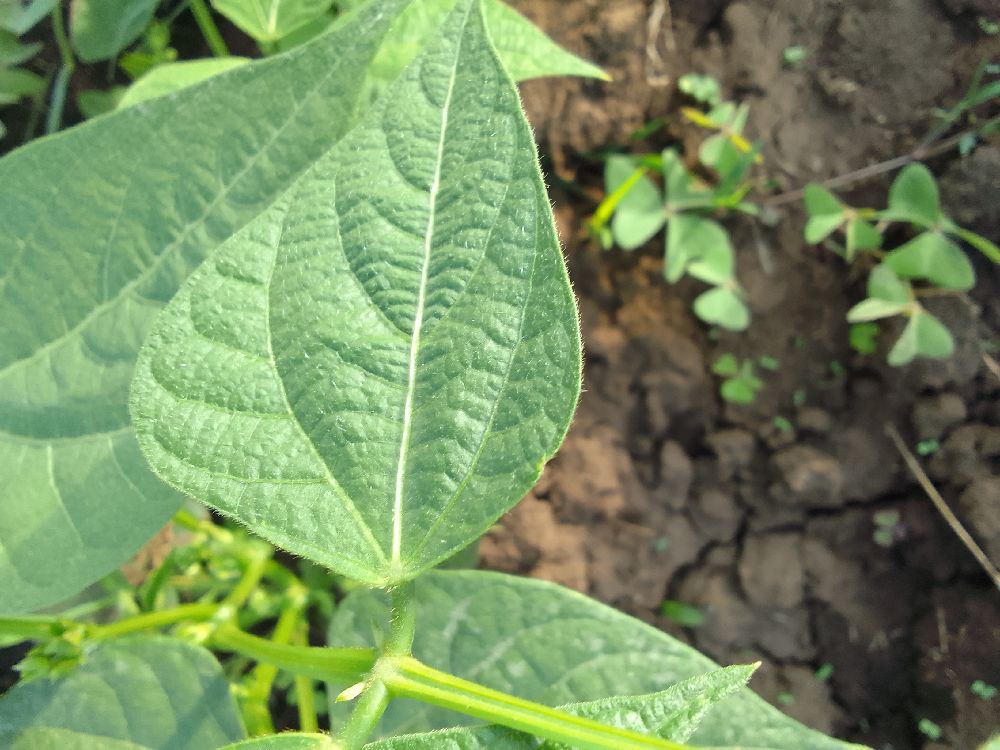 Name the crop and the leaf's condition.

common bean, healthy
